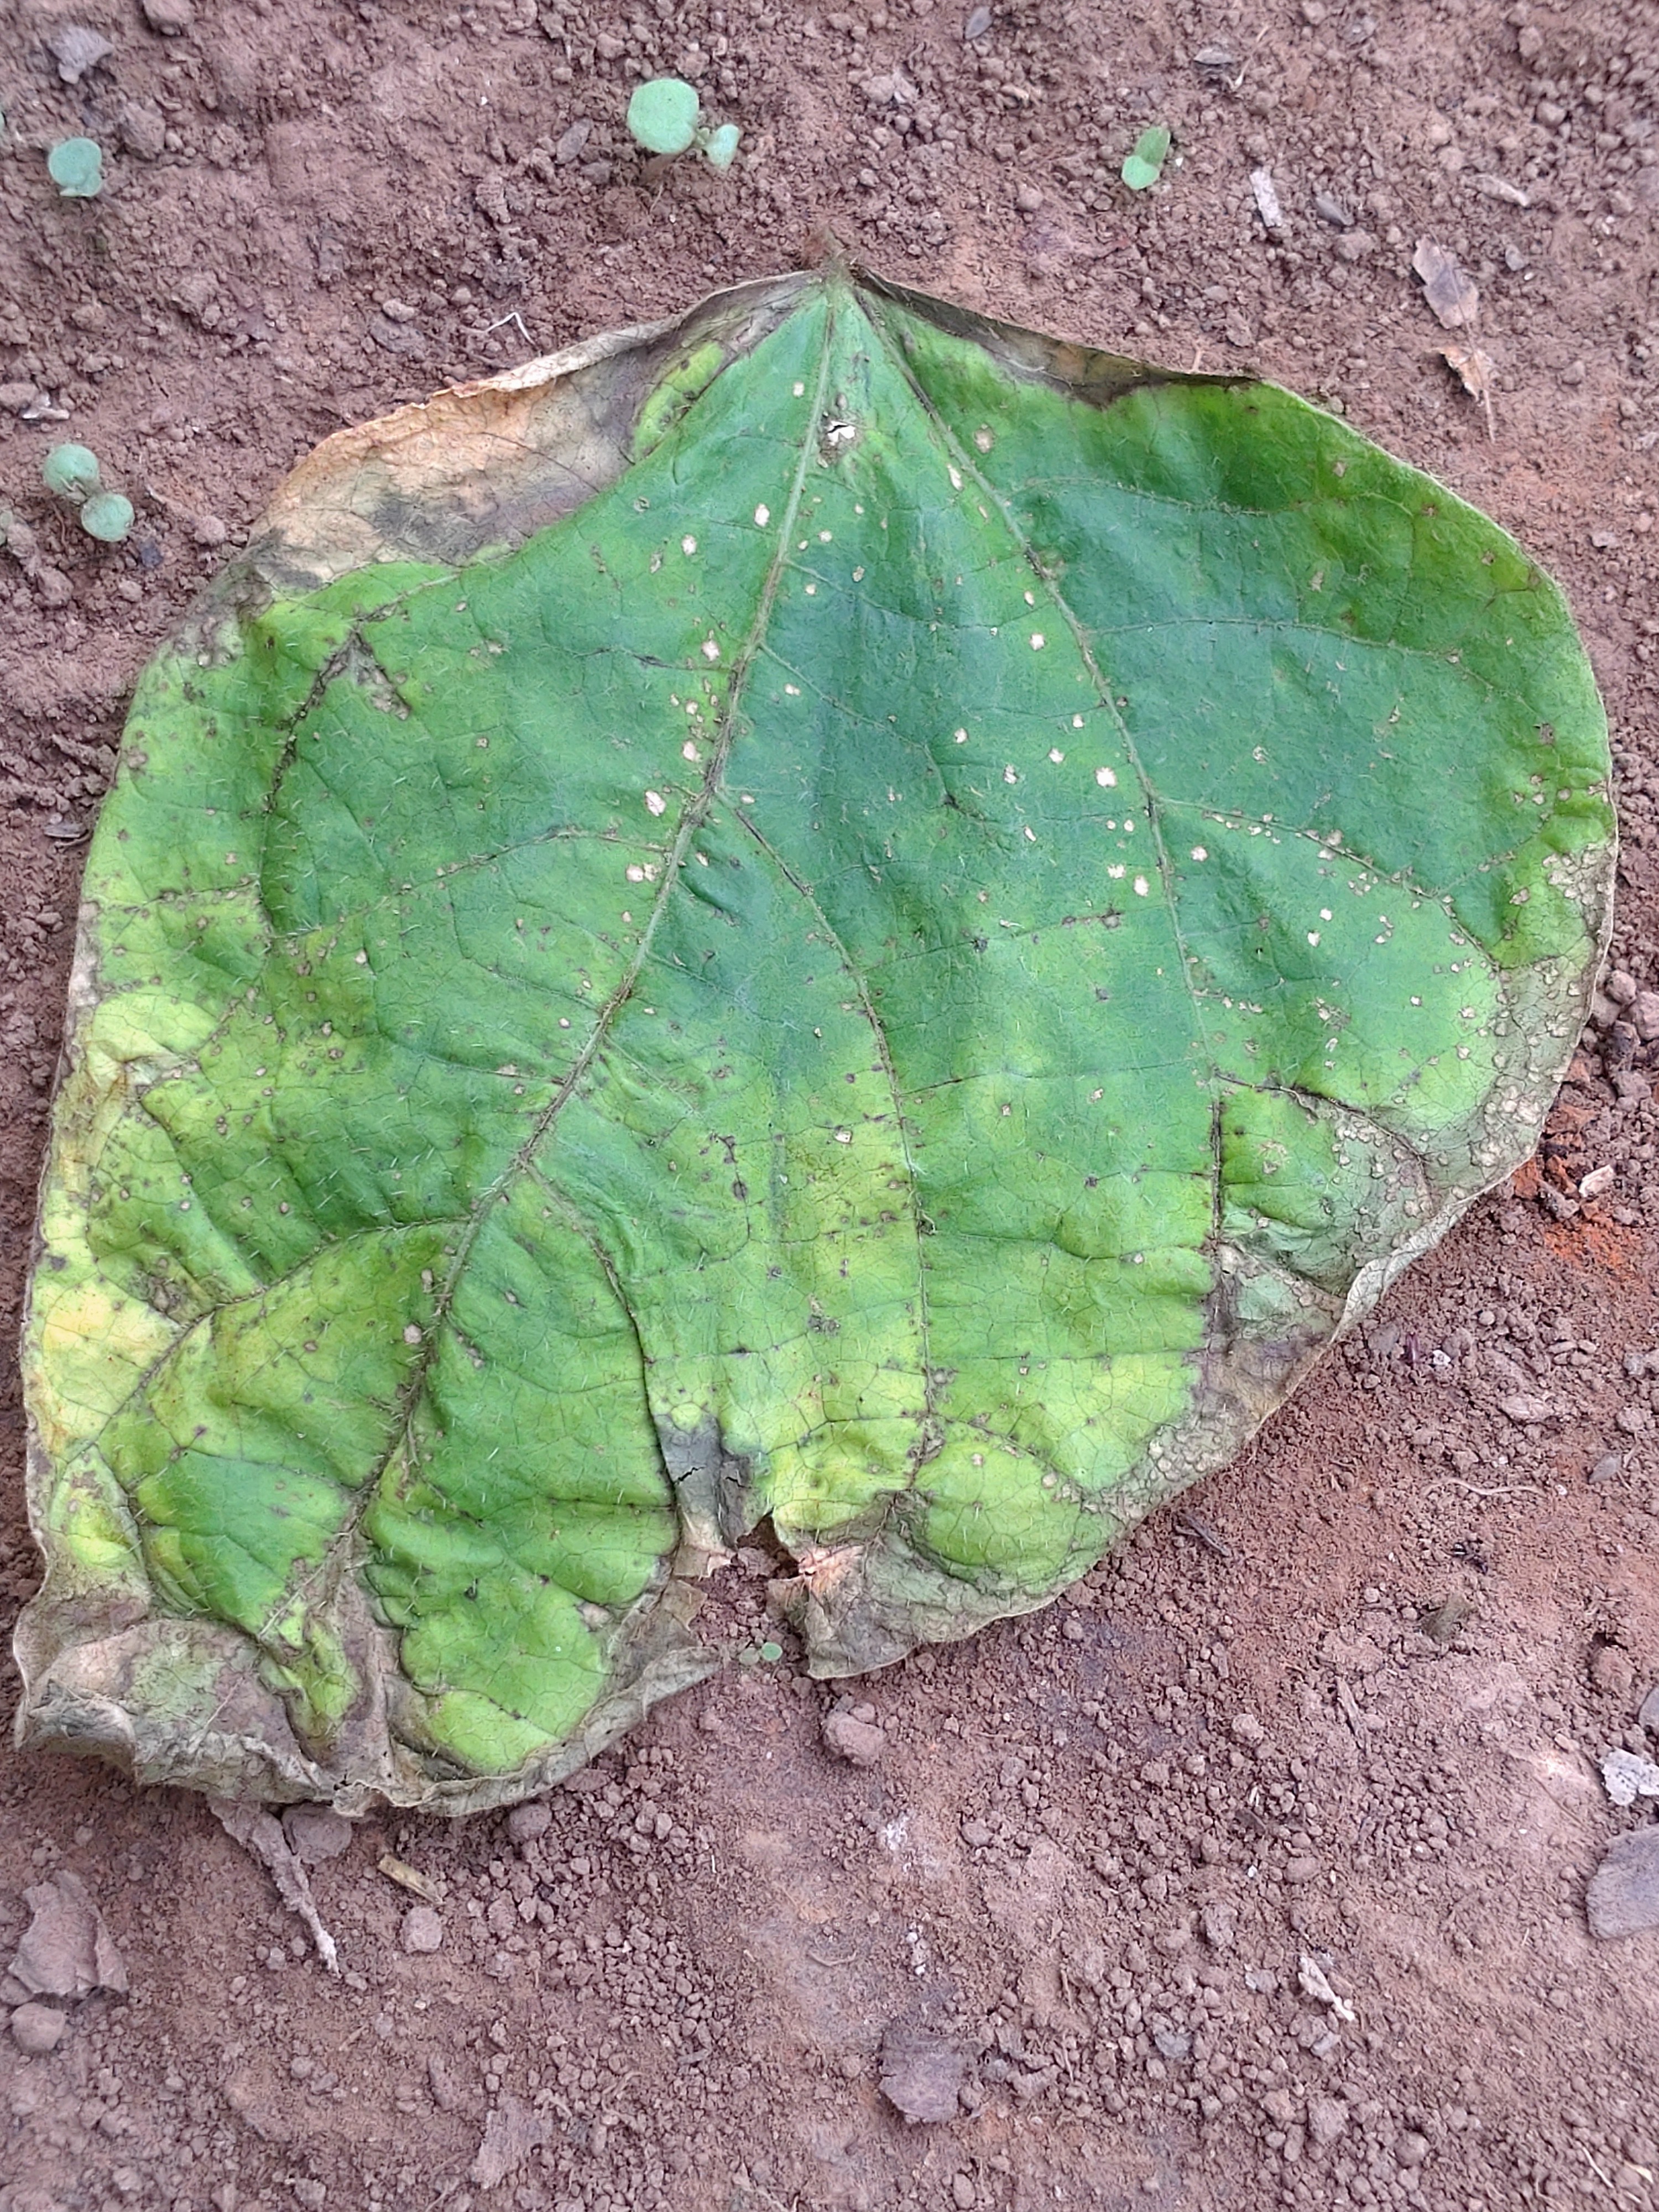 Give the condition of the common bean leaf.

anthracnose
